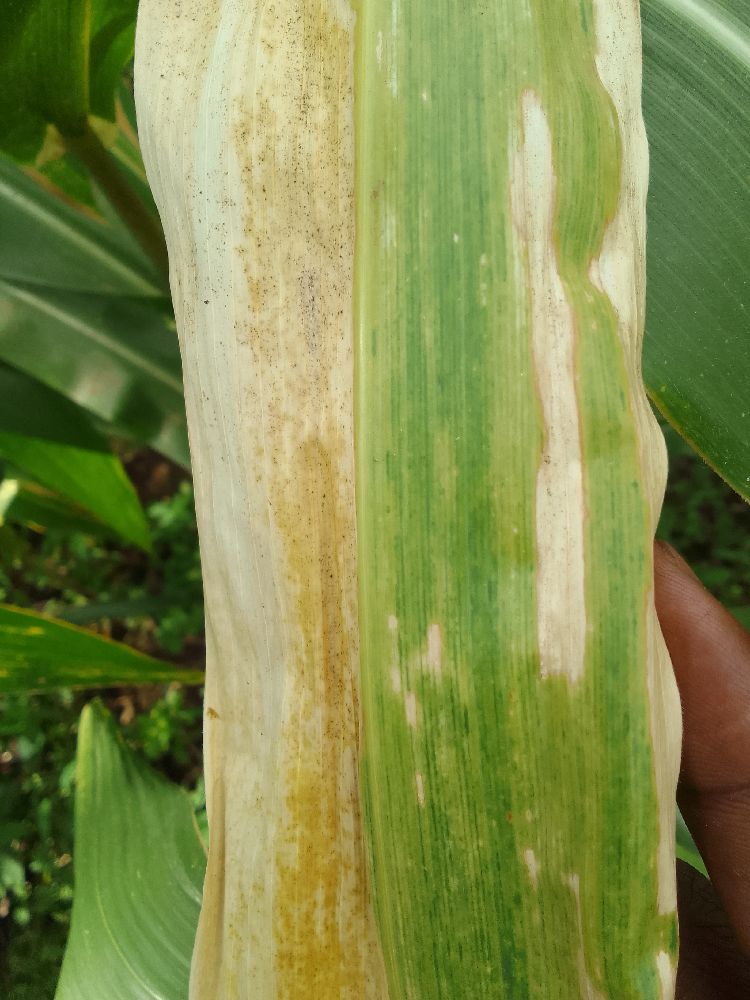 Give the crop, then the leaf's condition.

maize, maize lethal necrosis
